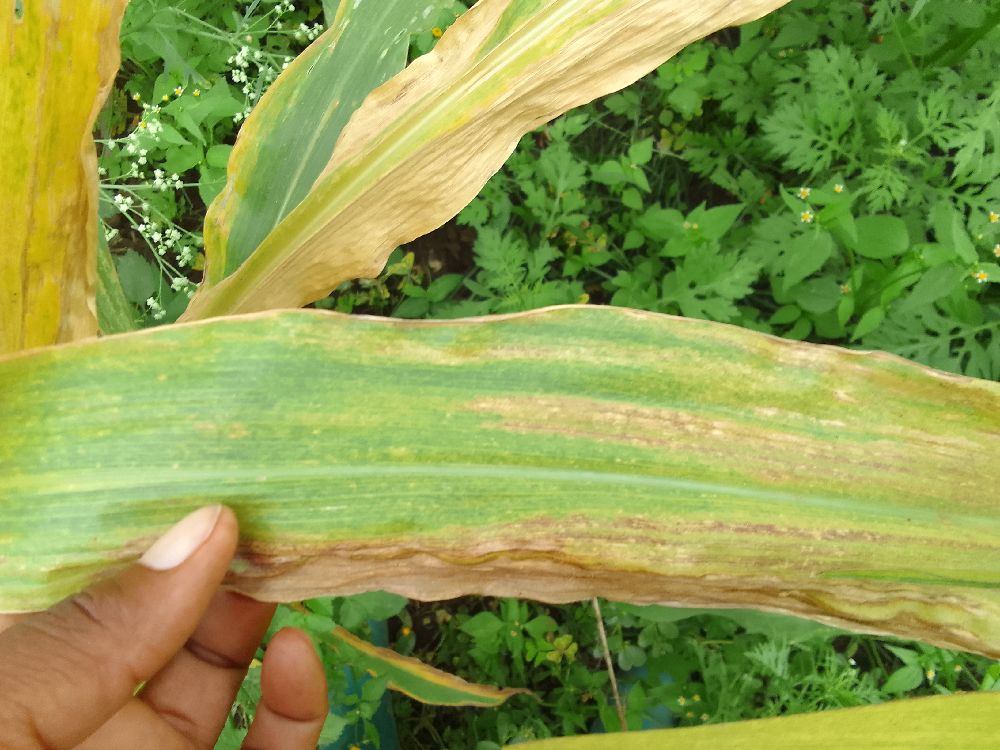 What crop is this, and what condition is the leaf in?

maize, maize lethal necrosis
